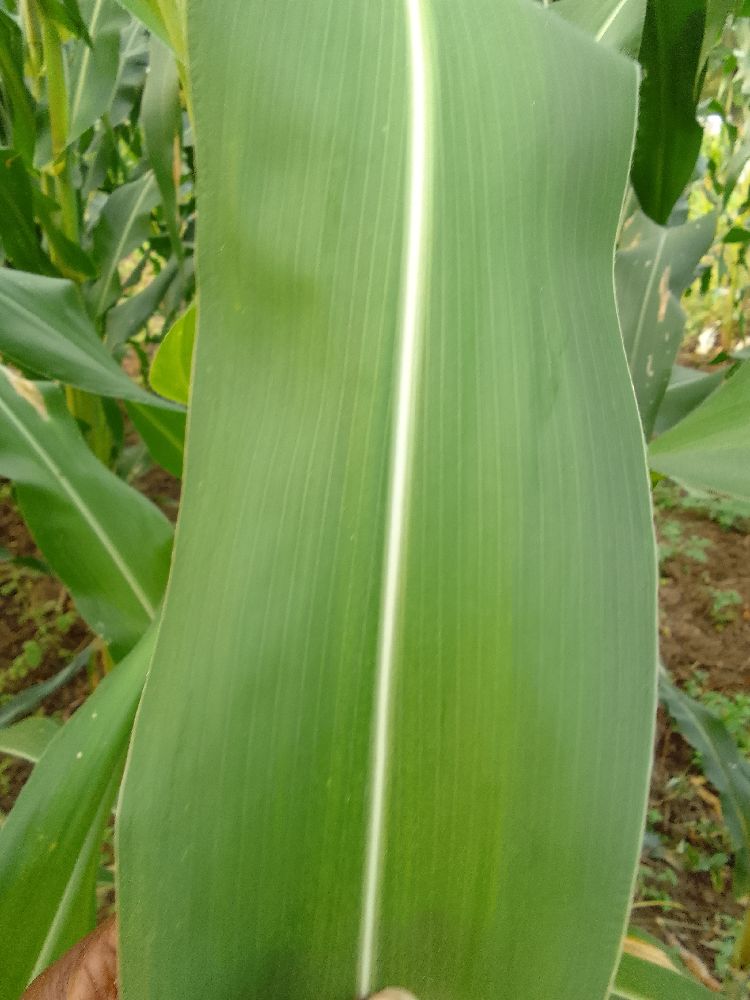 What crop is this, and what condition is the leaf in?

maize, healthy
